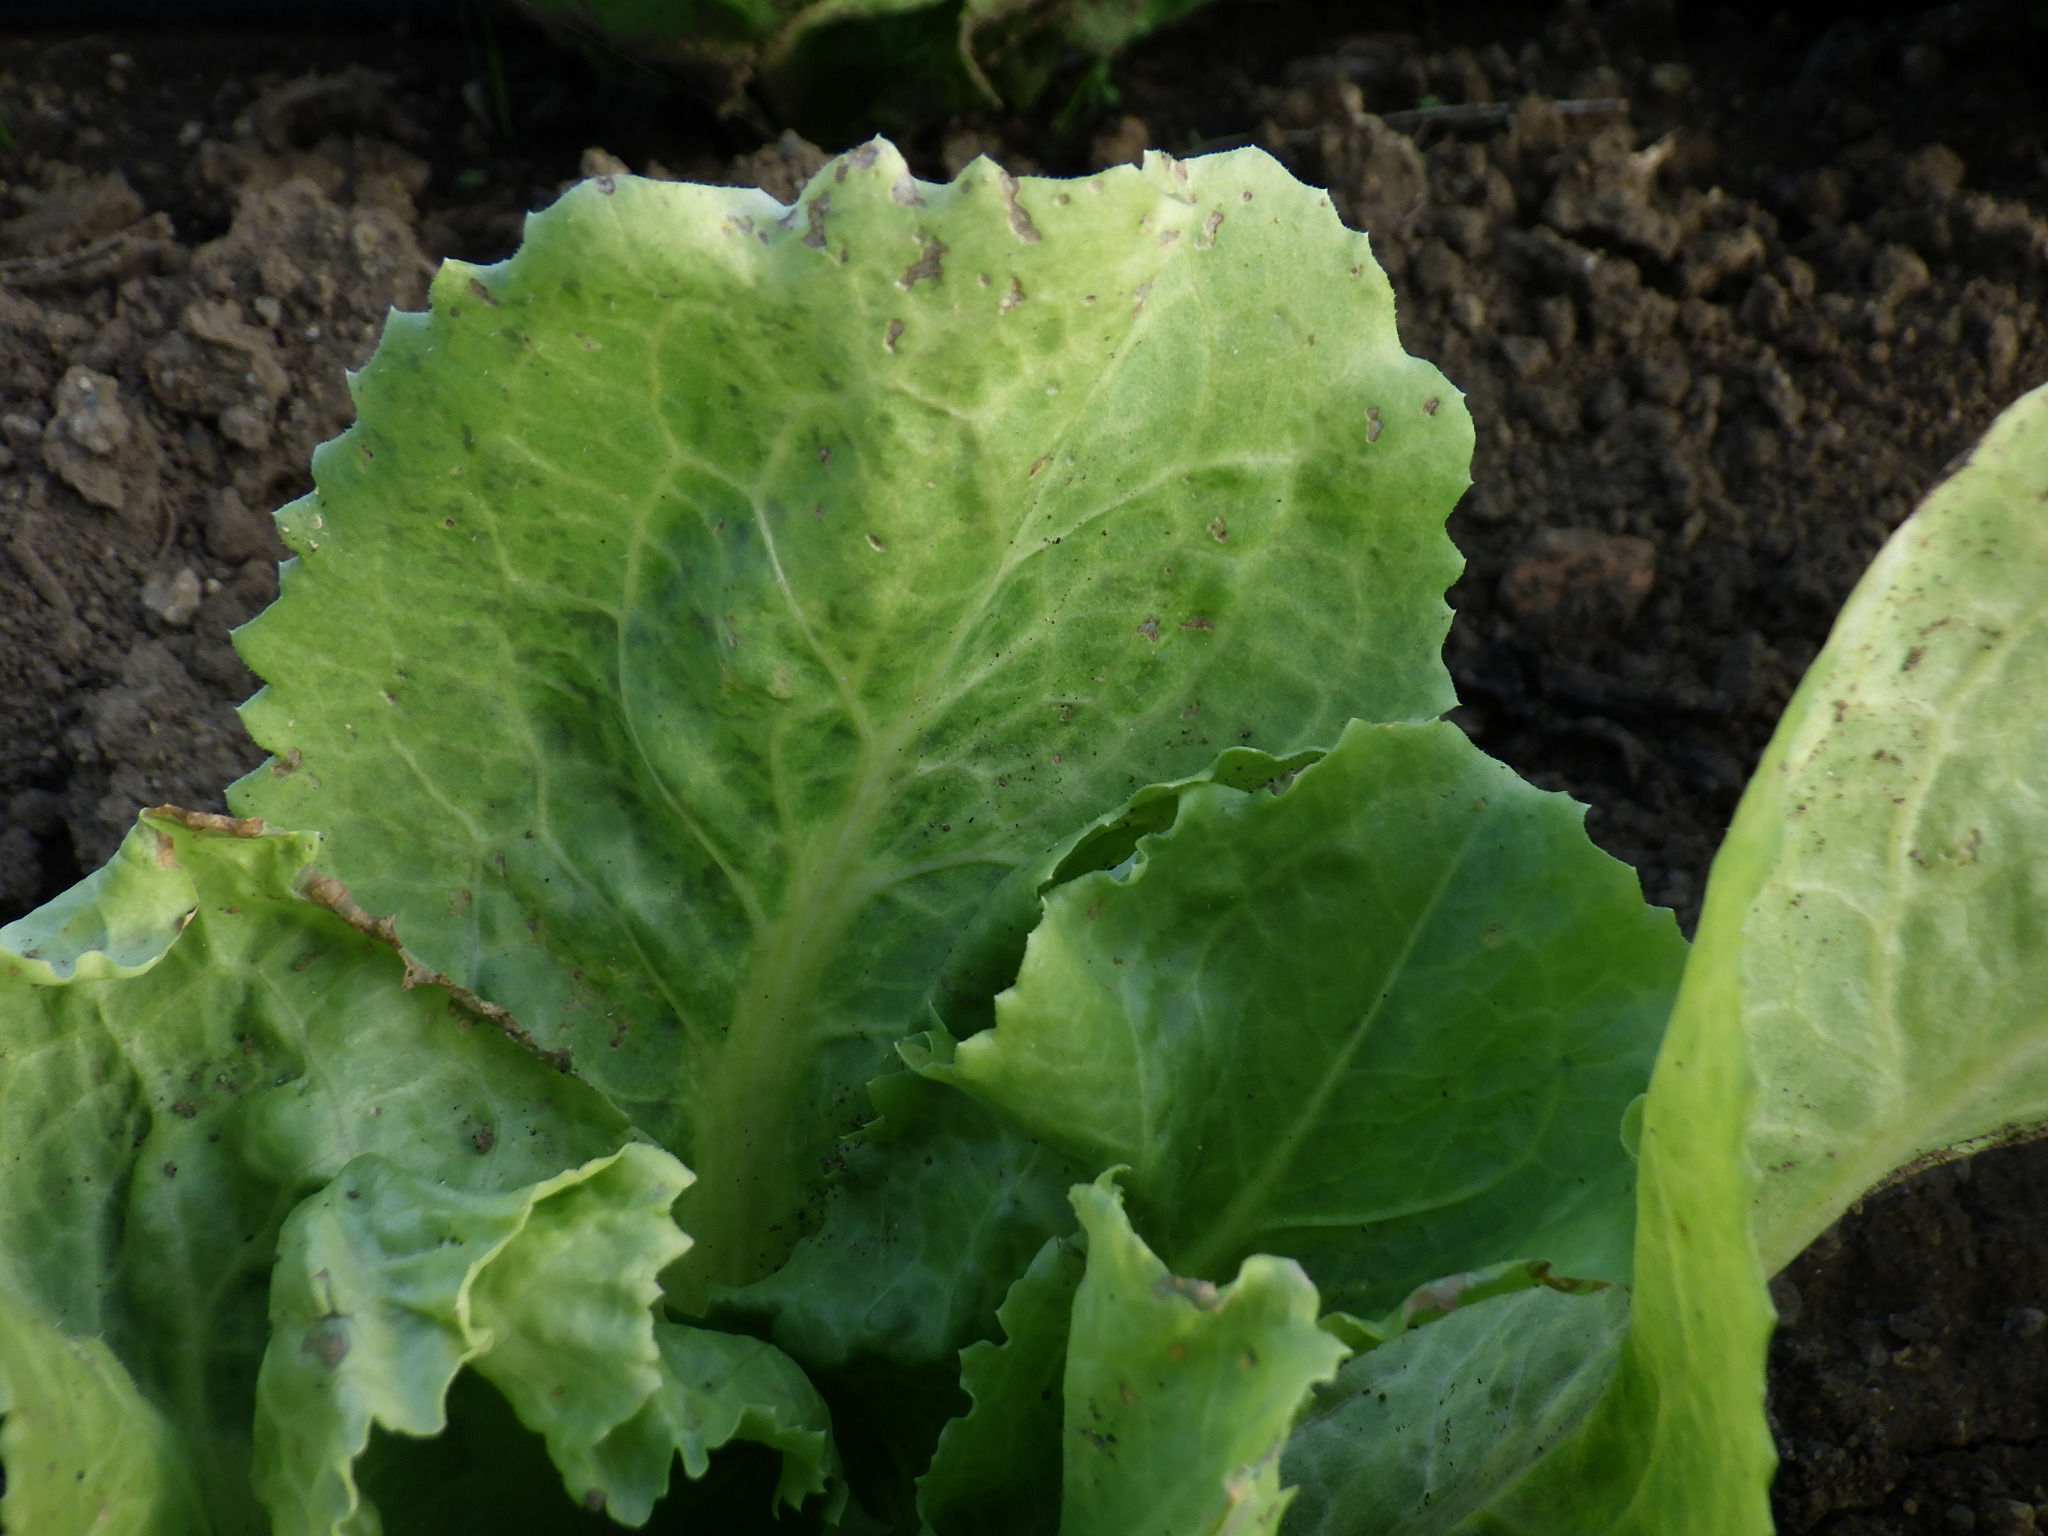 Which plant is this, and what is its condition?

lettuce, altica, aphids, unknown
